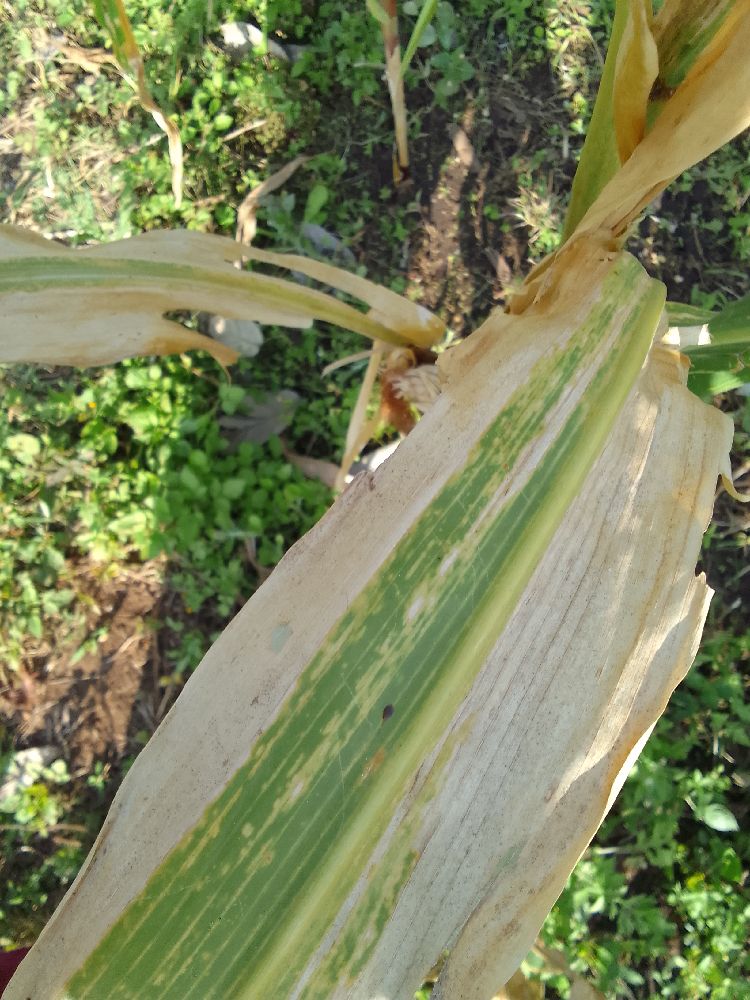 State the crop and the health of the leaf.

maize, maize lethal necrosis
